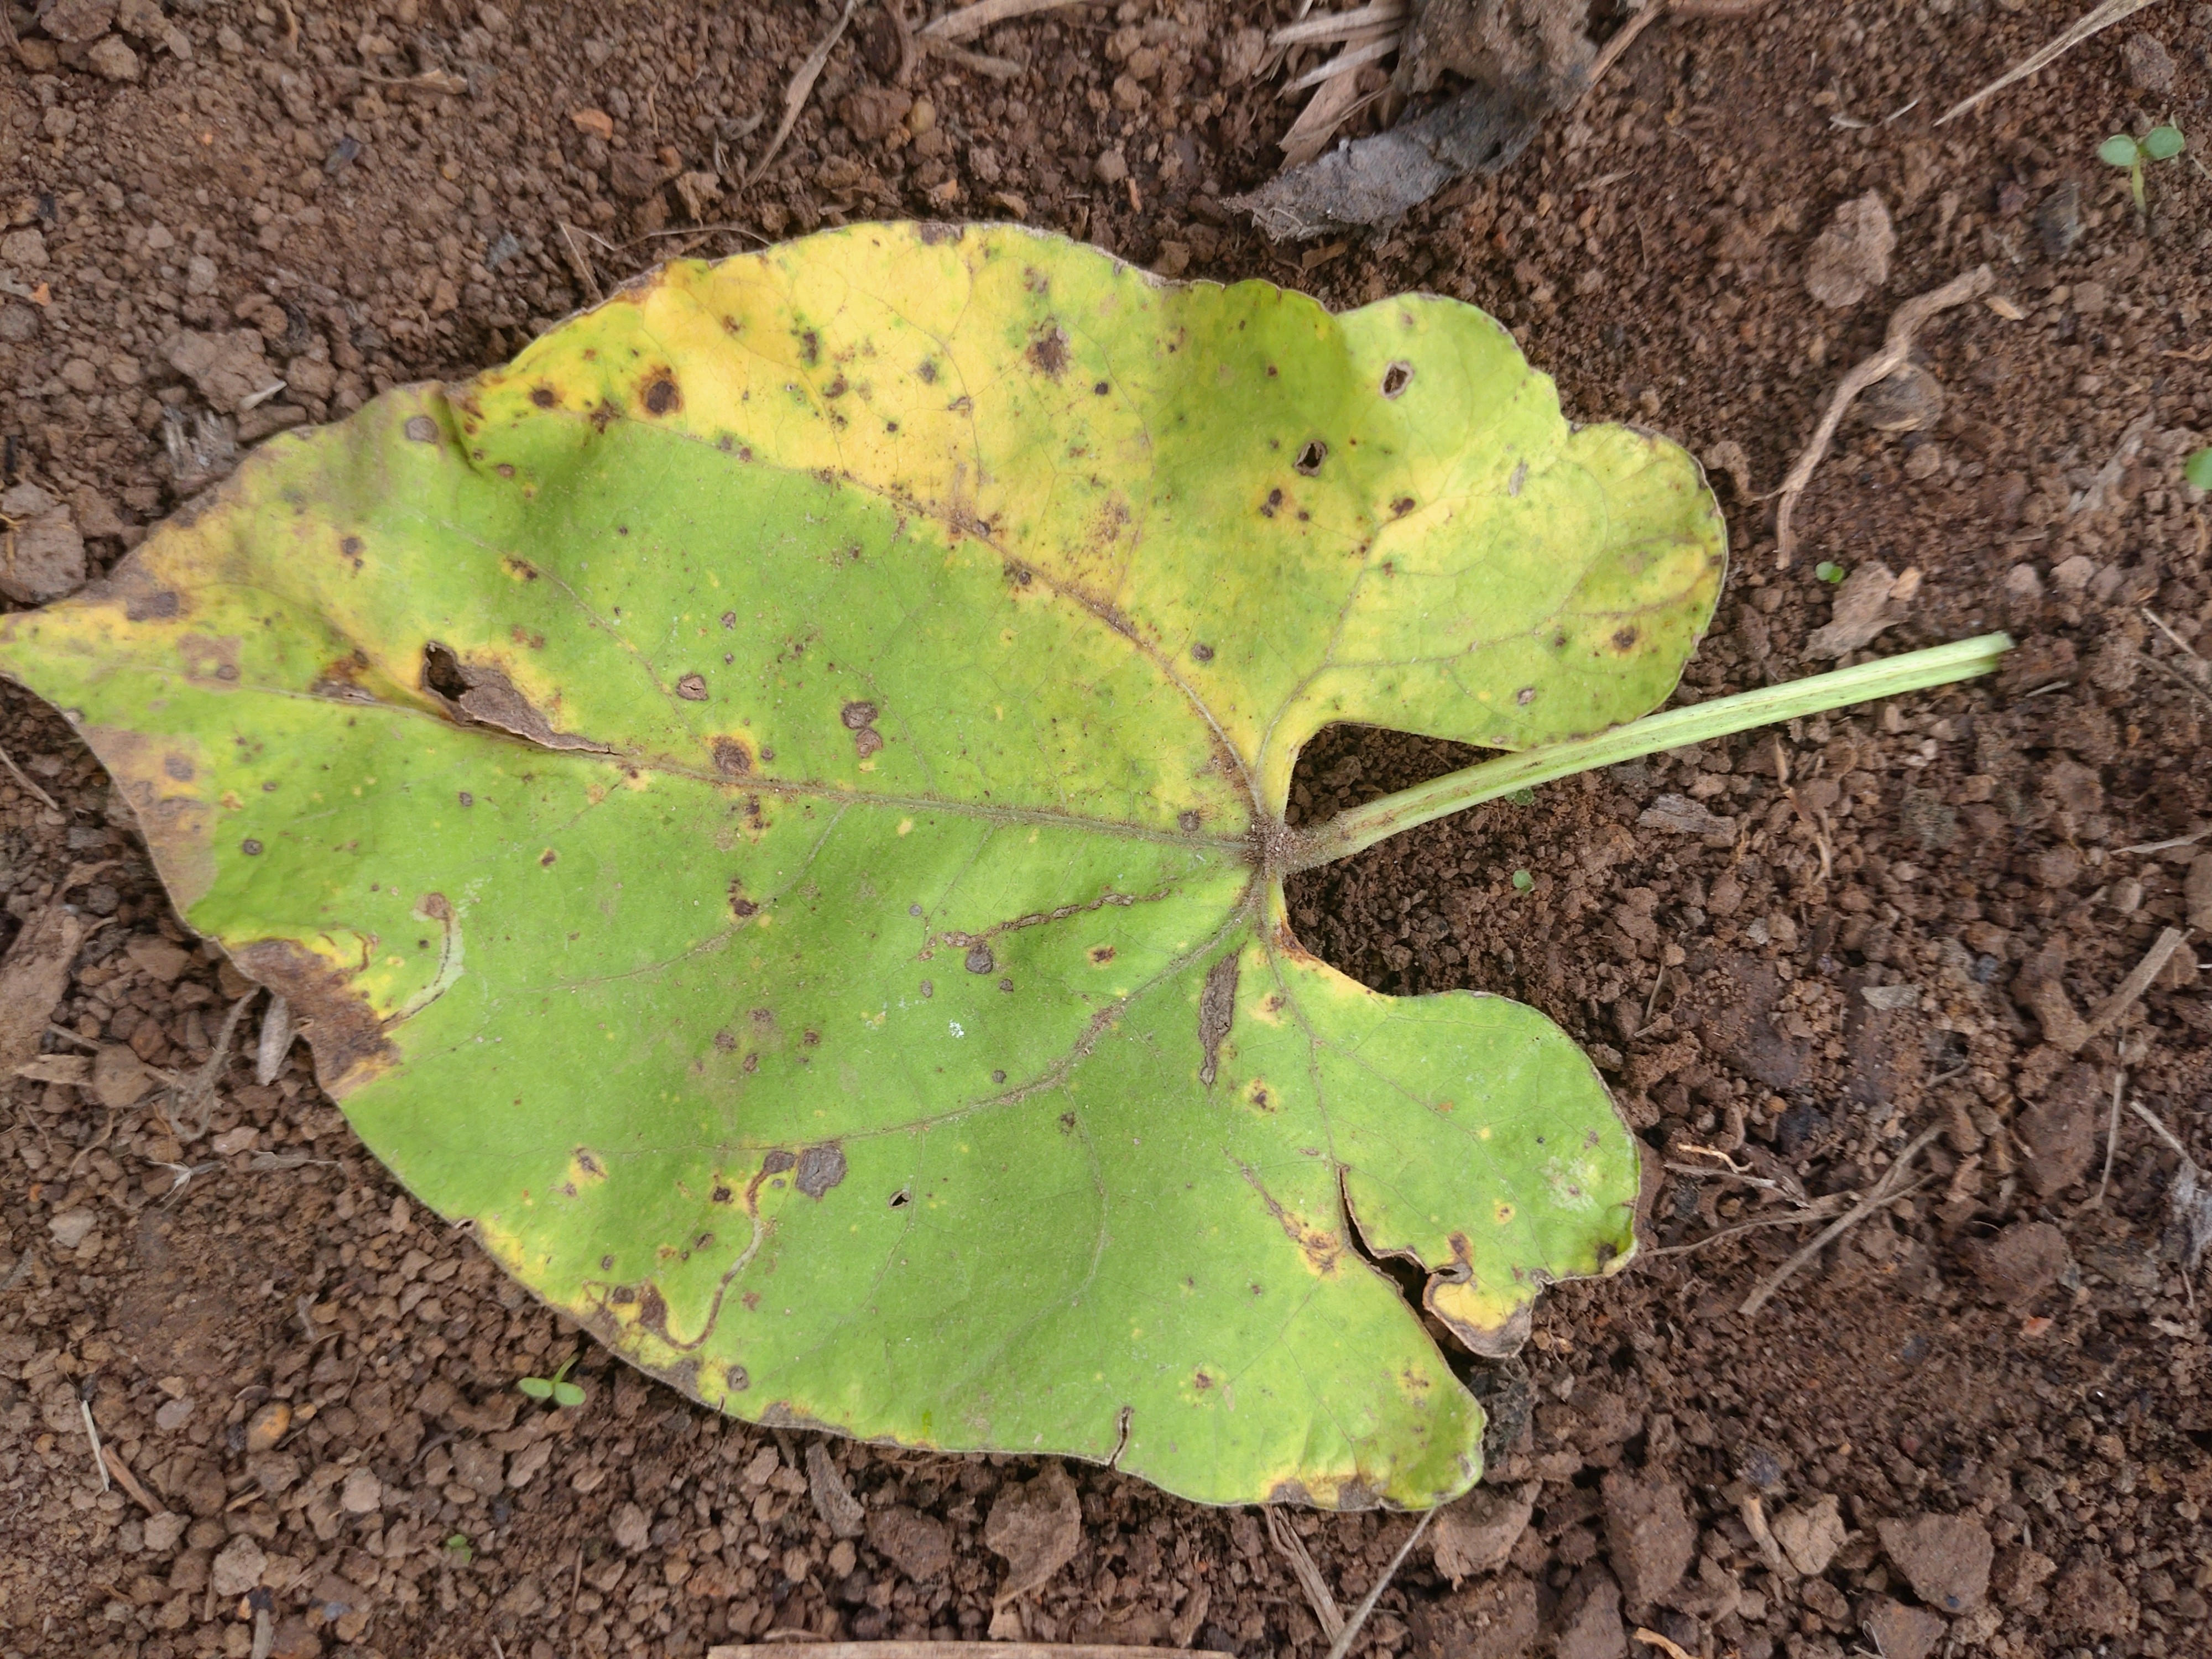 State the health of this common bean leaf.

rust
